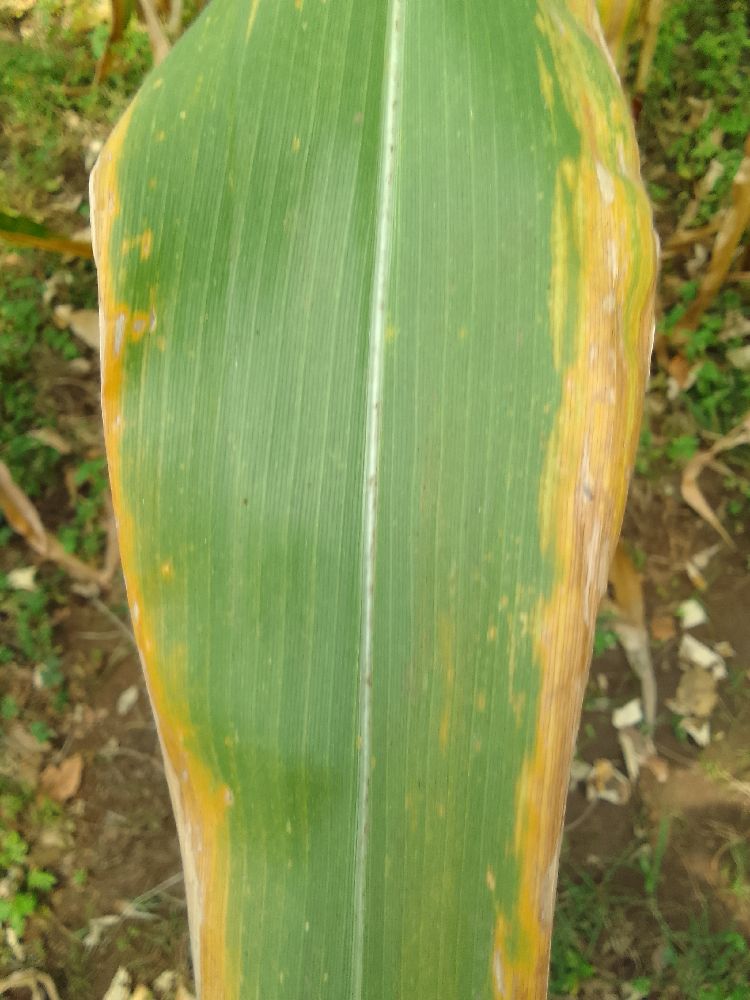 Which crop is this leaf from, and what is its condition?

maize, maize lethal necrosis
